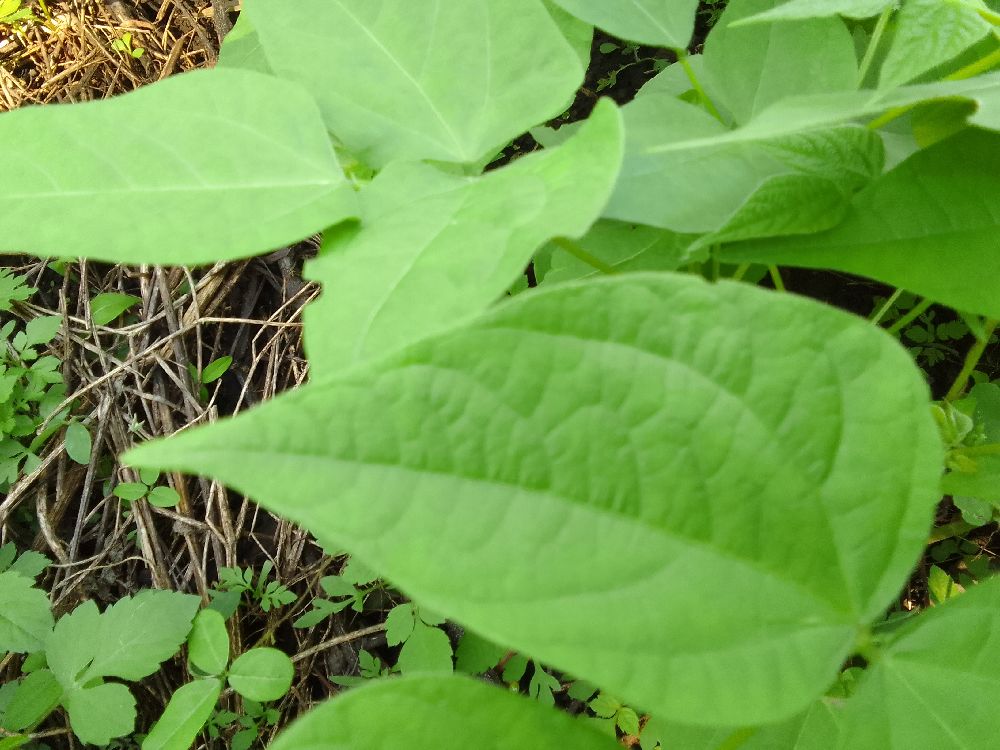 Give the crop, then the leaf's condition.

common bean, healthy
